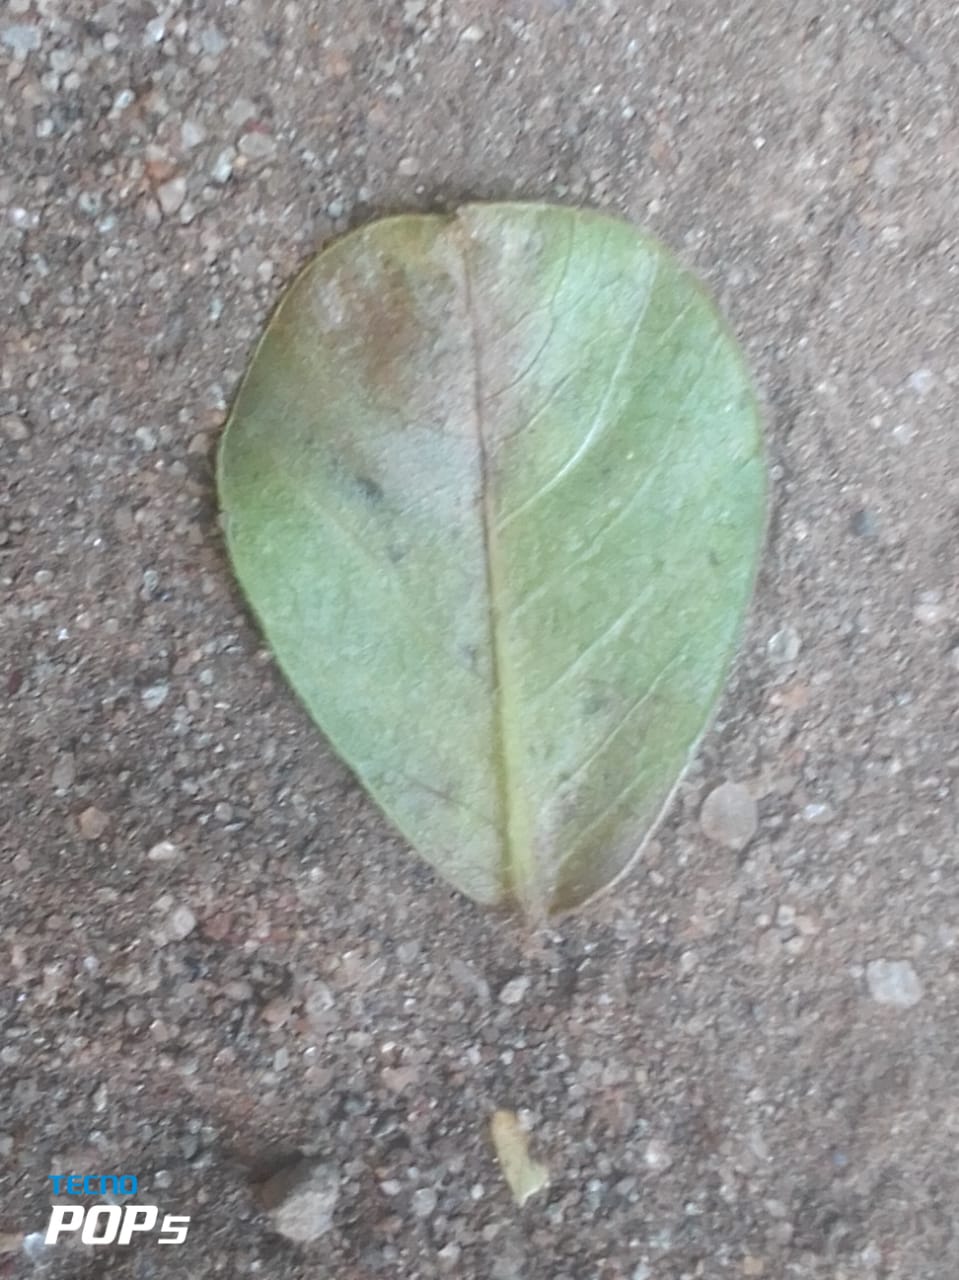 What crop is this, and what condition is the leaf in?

peanut, phoma arachidicola
